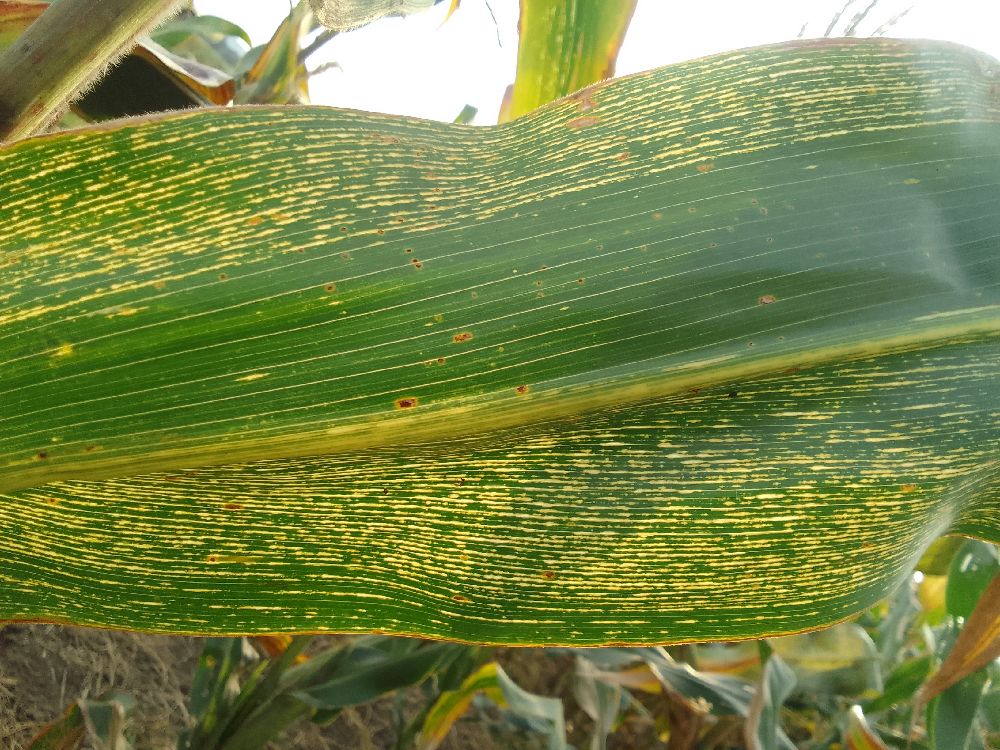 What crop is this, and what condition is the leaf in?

maize, maize streak virus
